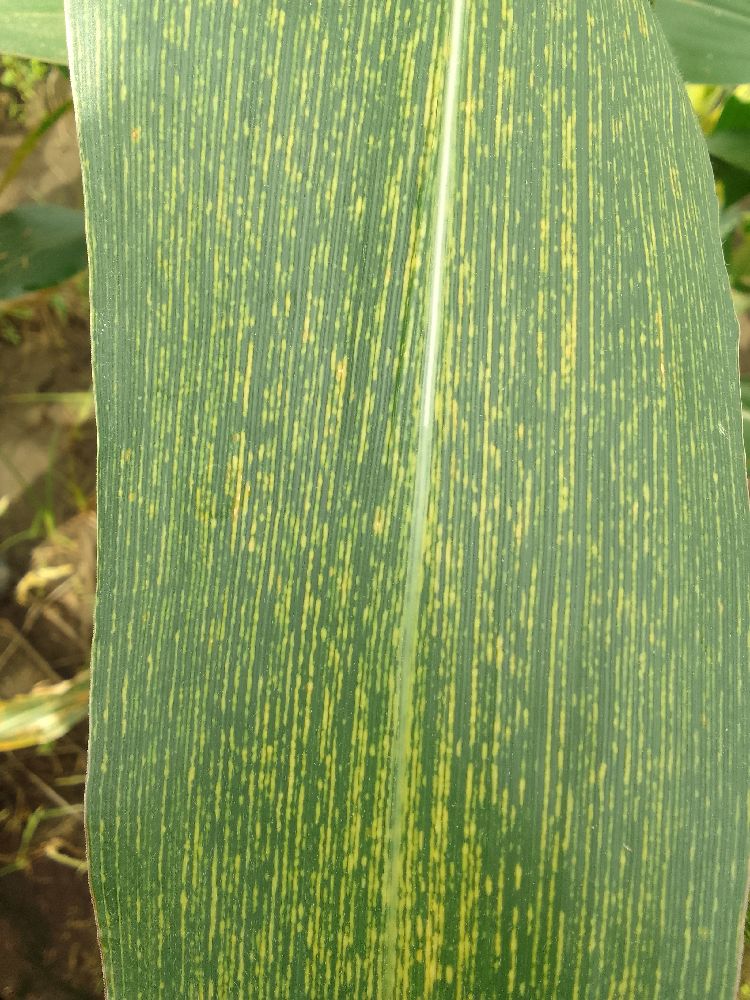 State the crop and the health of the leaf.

maize, maize streak virus
